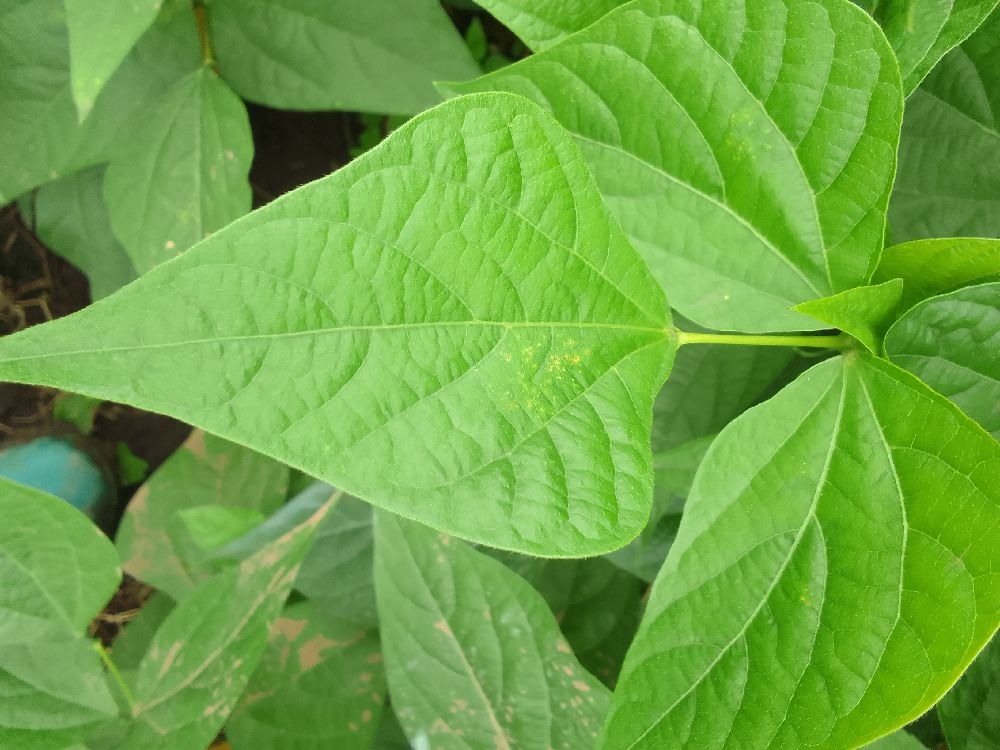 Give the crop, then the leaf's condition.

common bean, healthy
